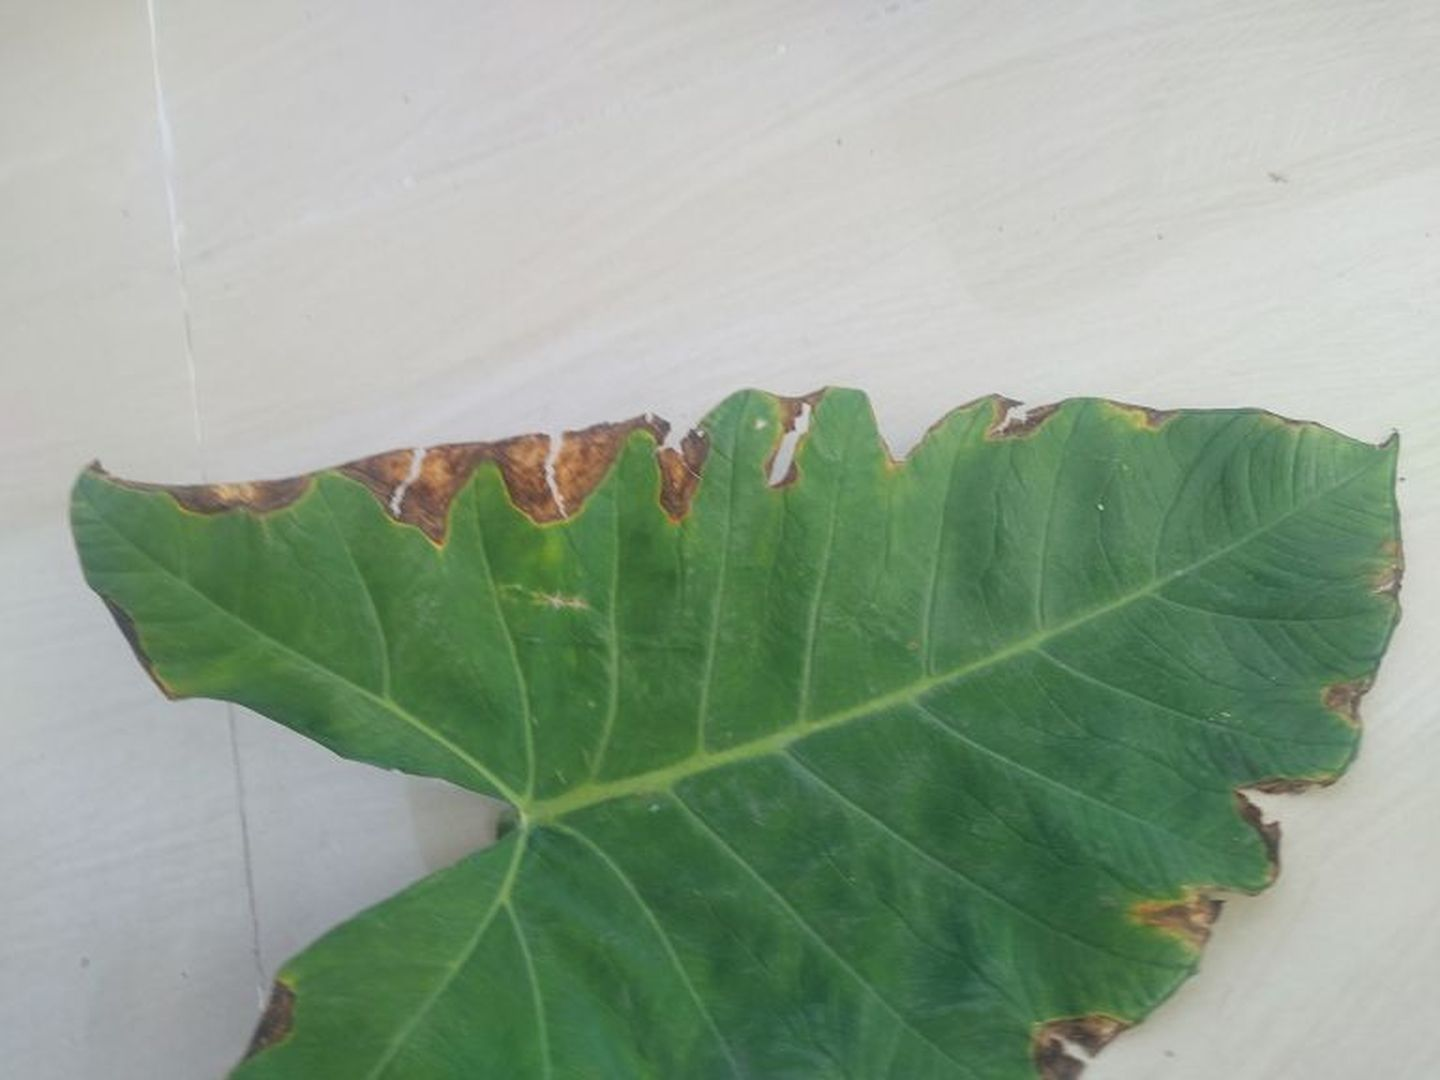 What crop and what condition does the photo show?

taro, leaf blight
